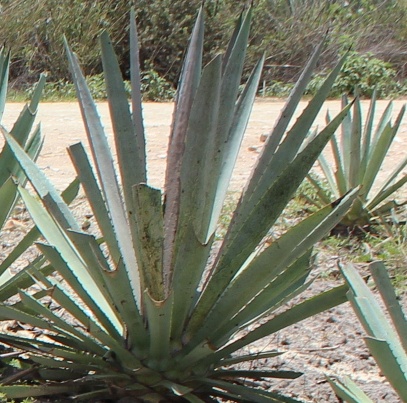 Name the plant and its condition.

agave, spotted
